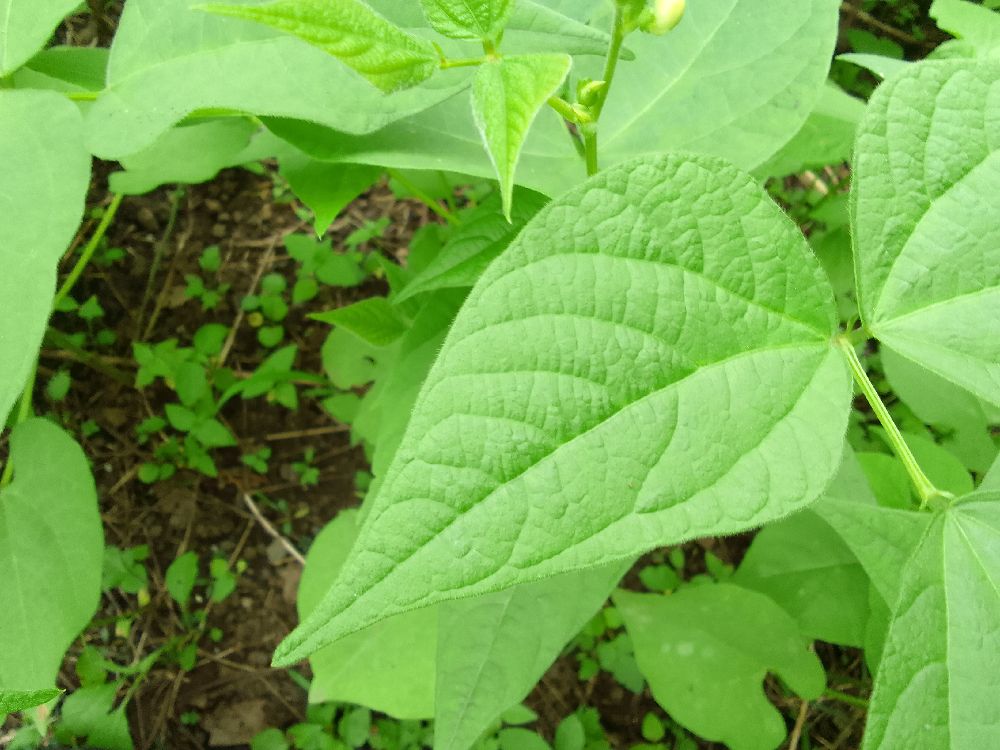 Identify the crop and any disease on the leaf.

common bean, healthy
